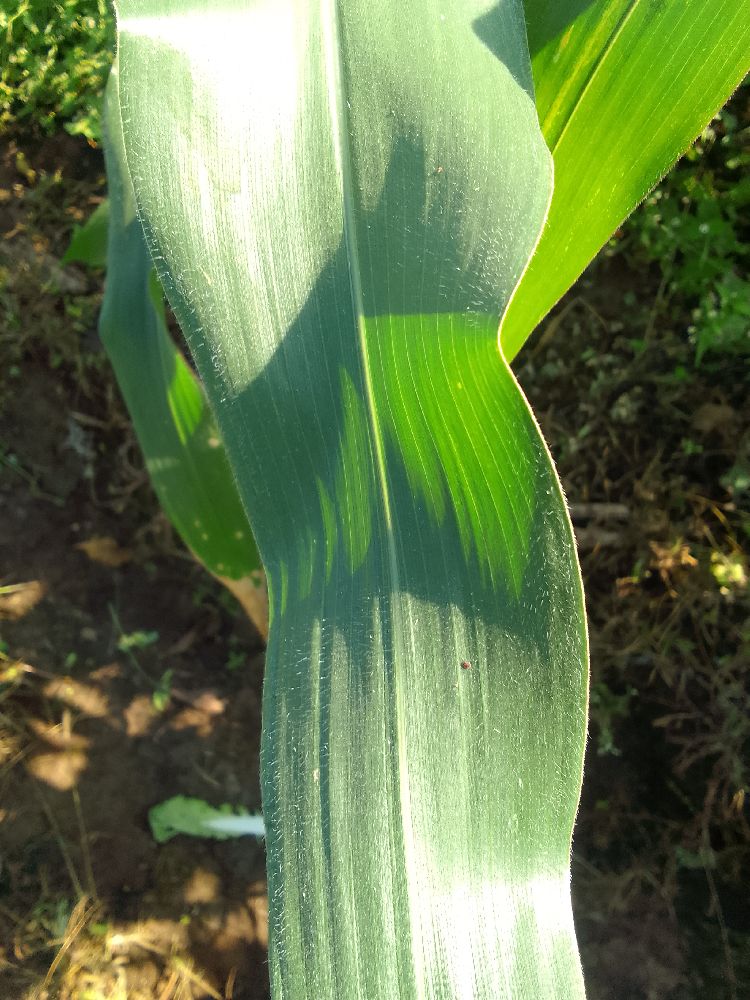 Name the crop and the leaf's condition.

maize, healthy
